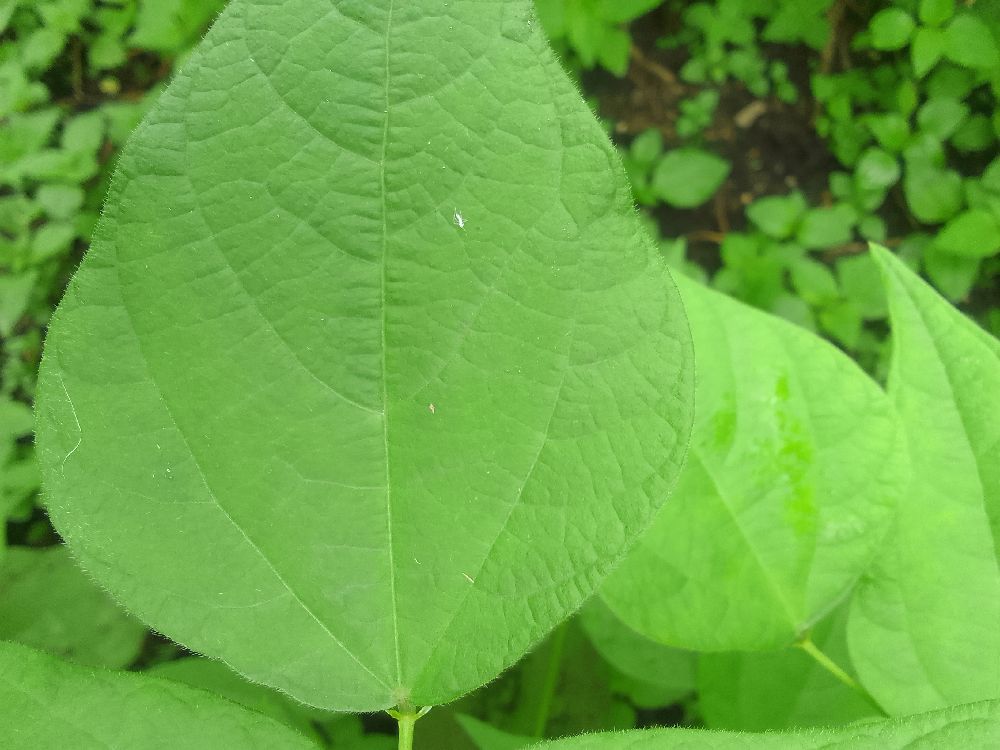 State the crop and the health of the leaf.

common bean, healthy
